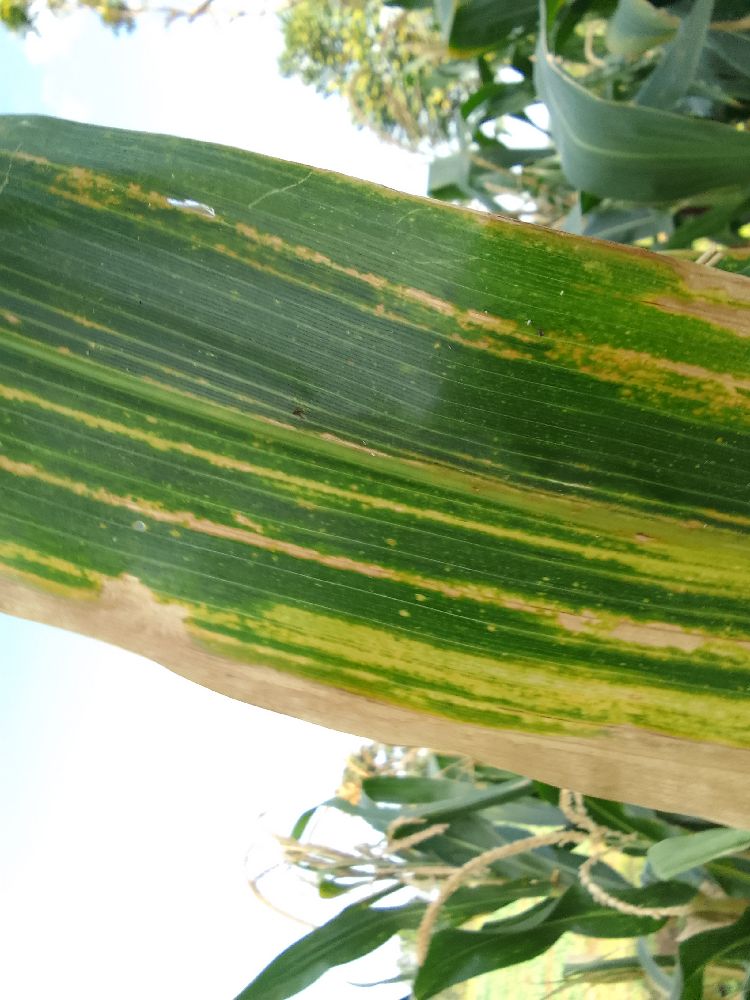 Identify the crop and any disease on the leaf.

maize, maize lethal necrosis
